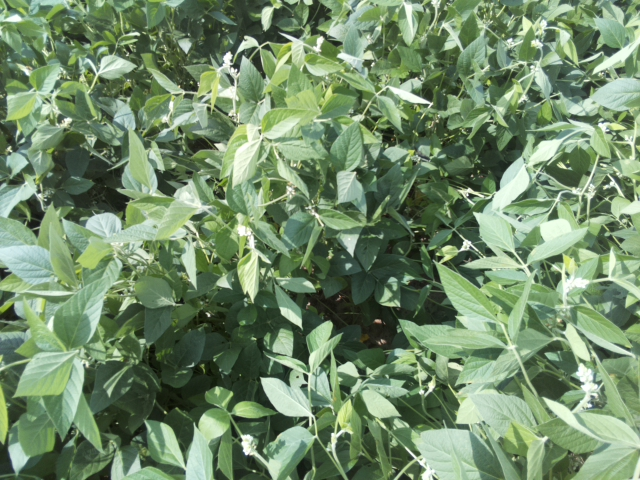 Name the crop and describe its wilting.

soybean, leaflets folding inward at secondary pulvinus with no turgor loss in leaflets or petioles
